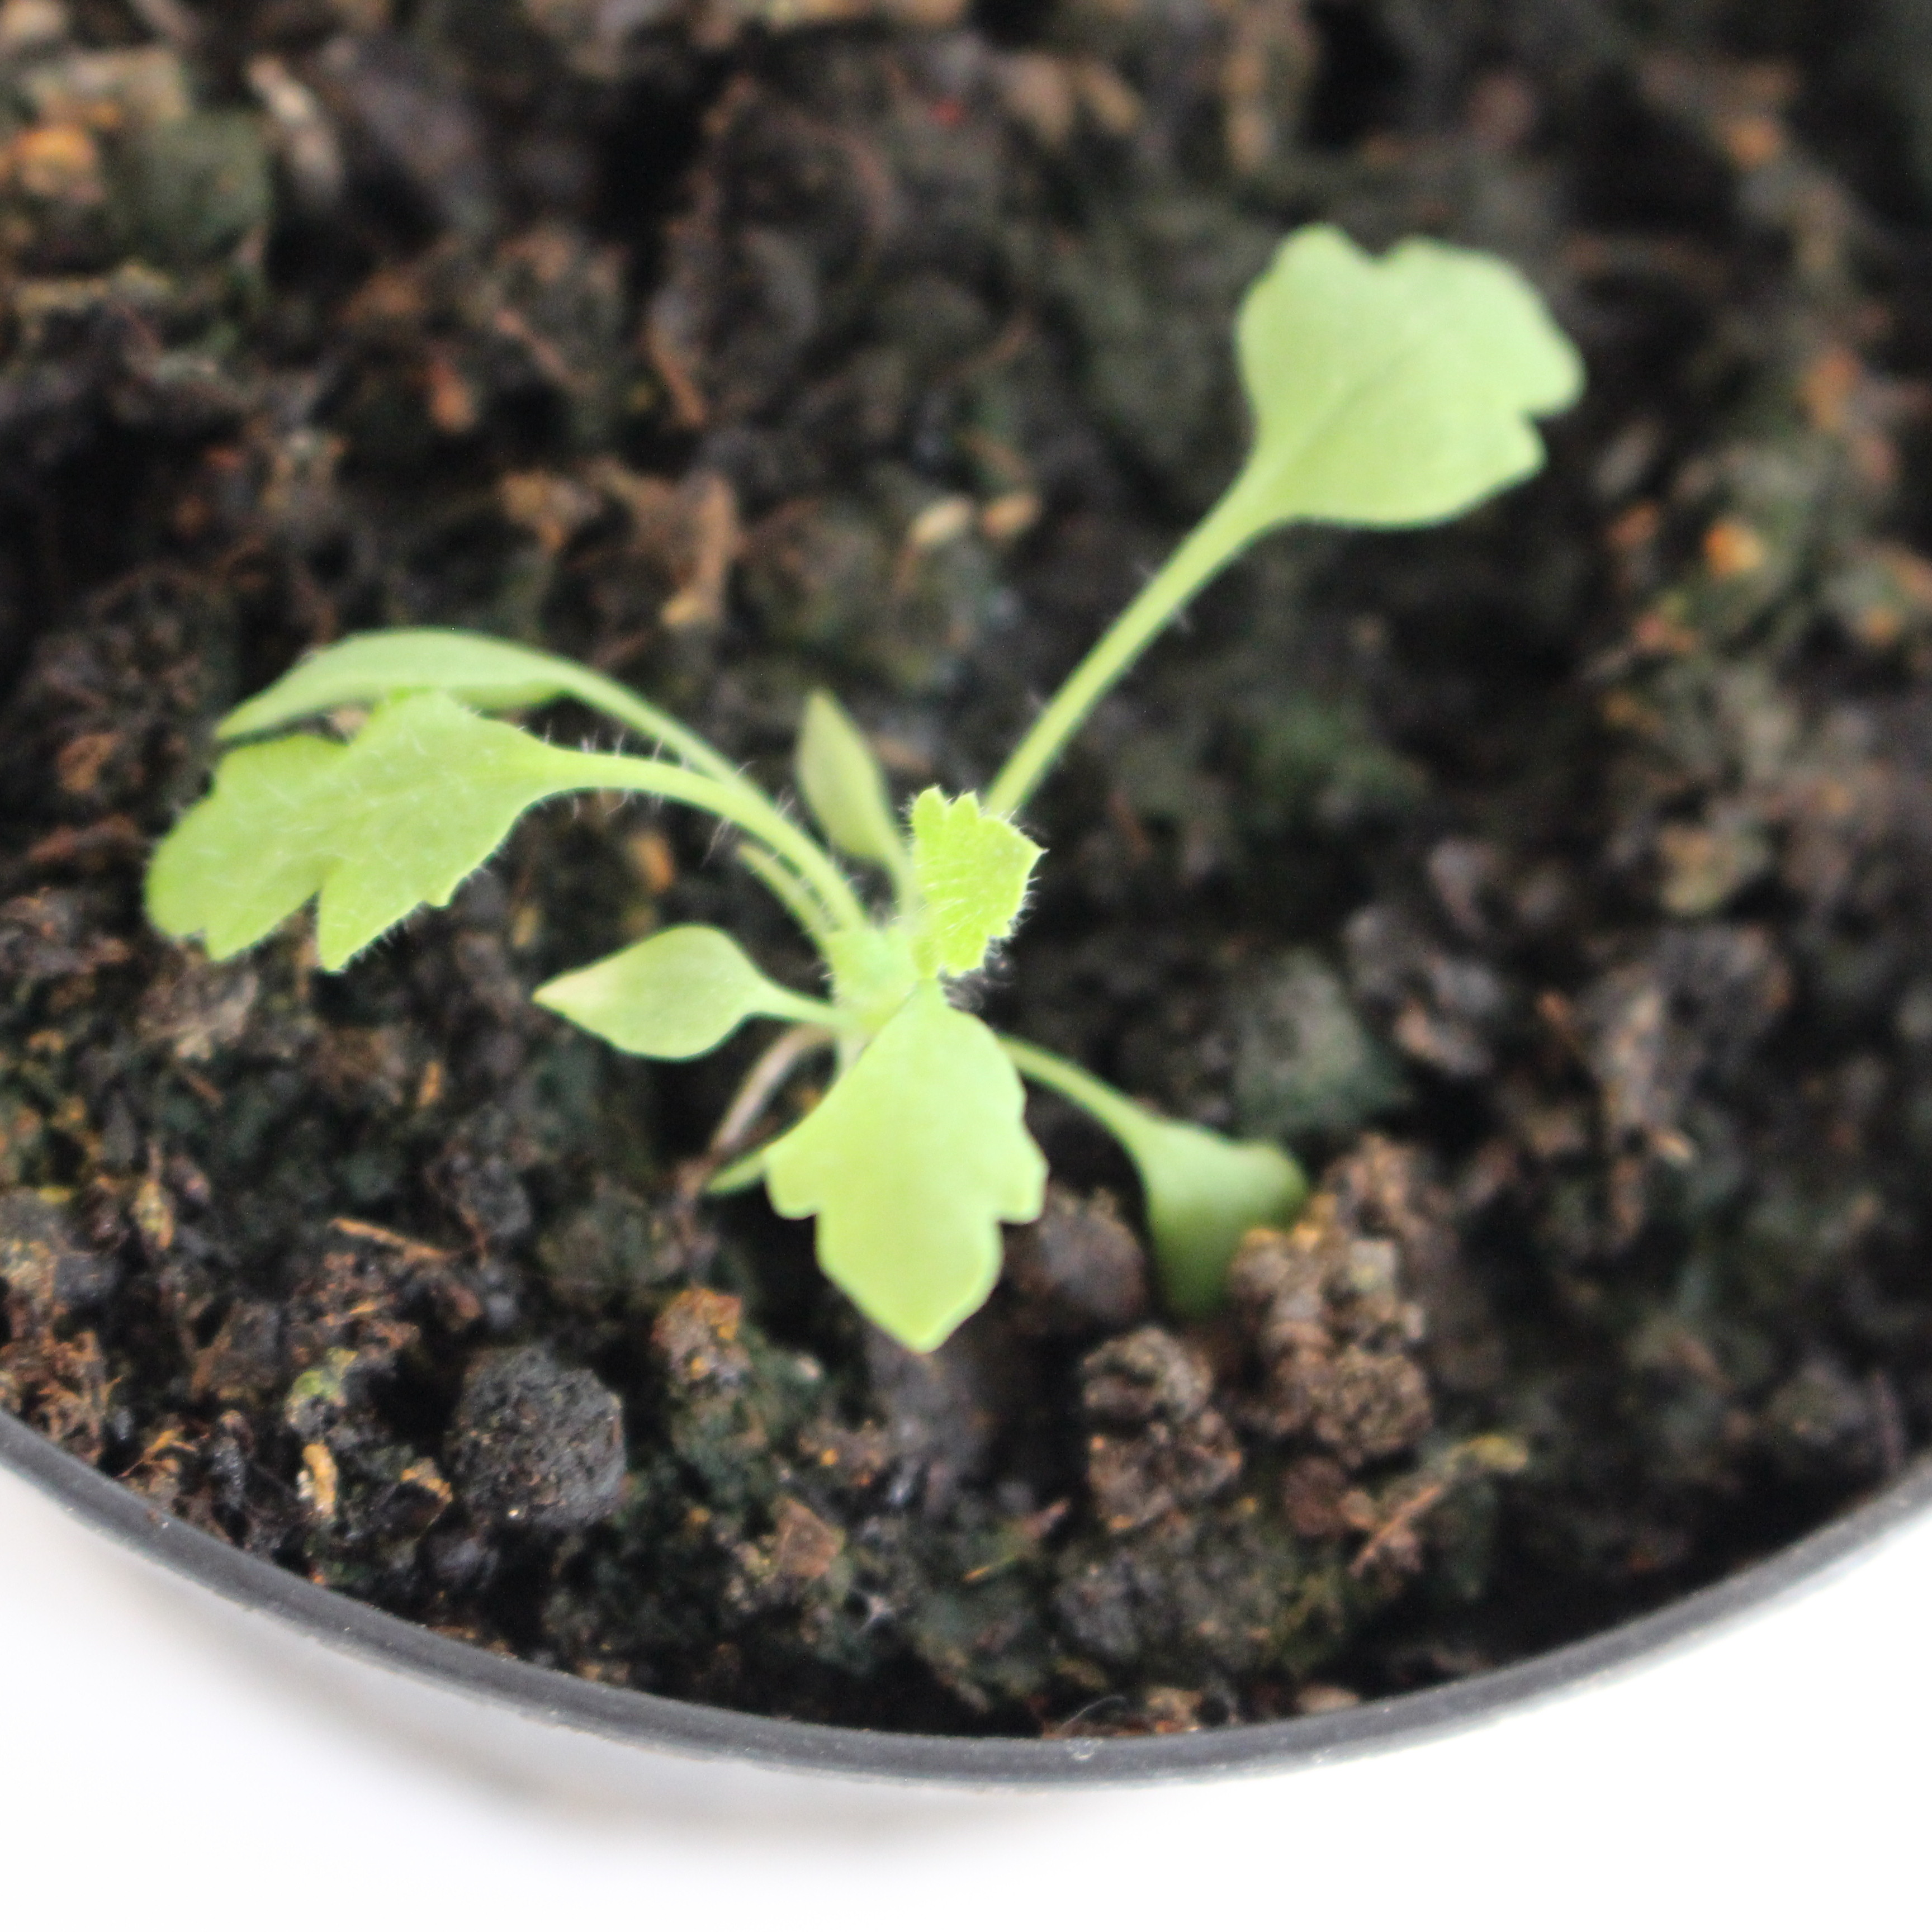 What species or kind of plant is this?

Papaver rhoeas
